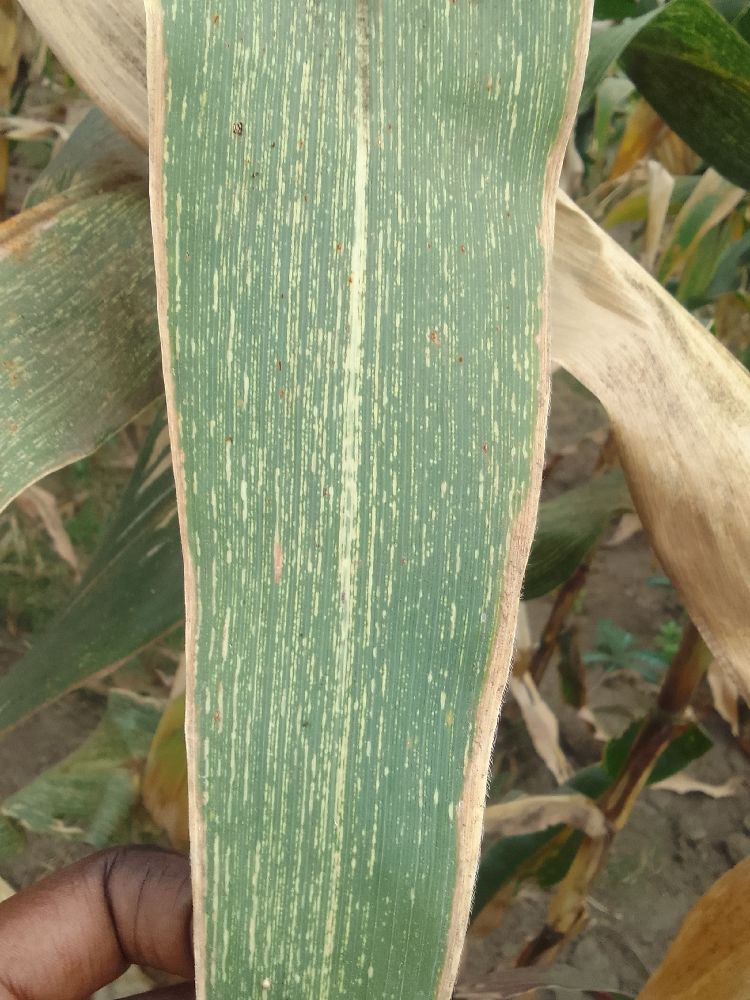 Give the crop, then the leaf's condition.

maize, maize streak virus
